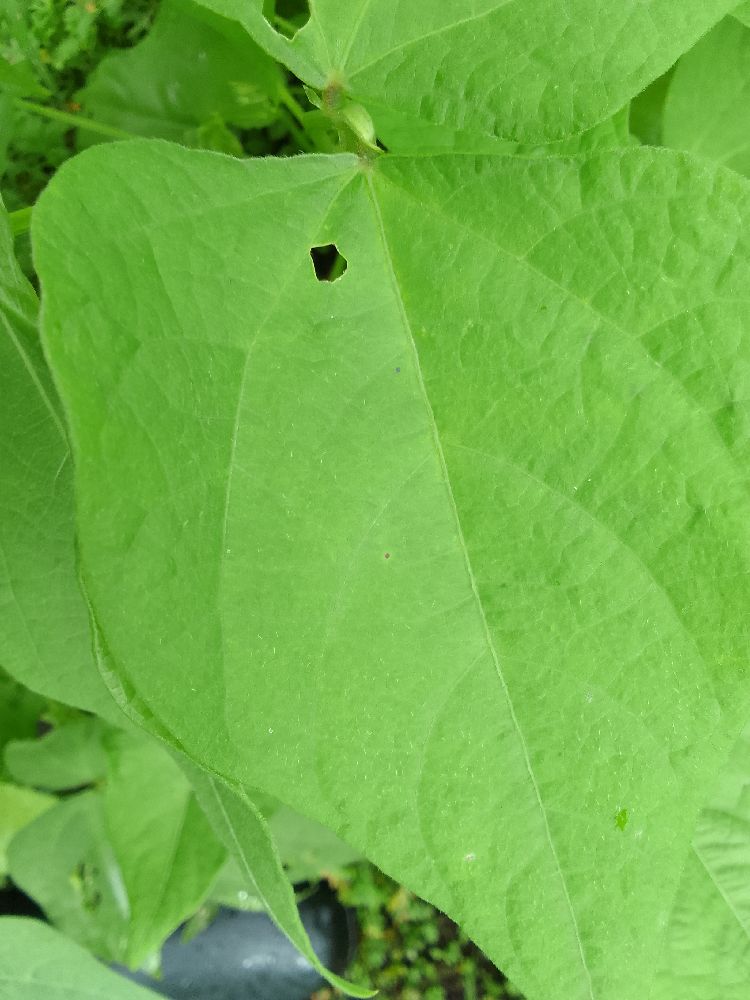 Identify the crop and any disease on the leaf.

maize, healthy
